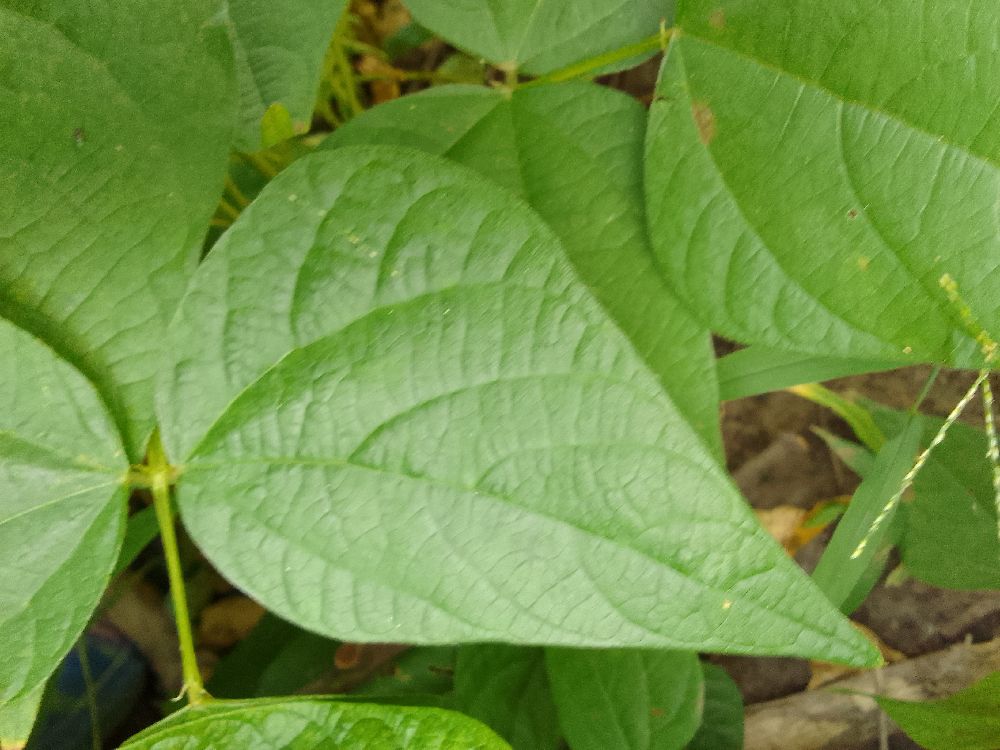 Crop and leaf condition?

common bean, healthy
